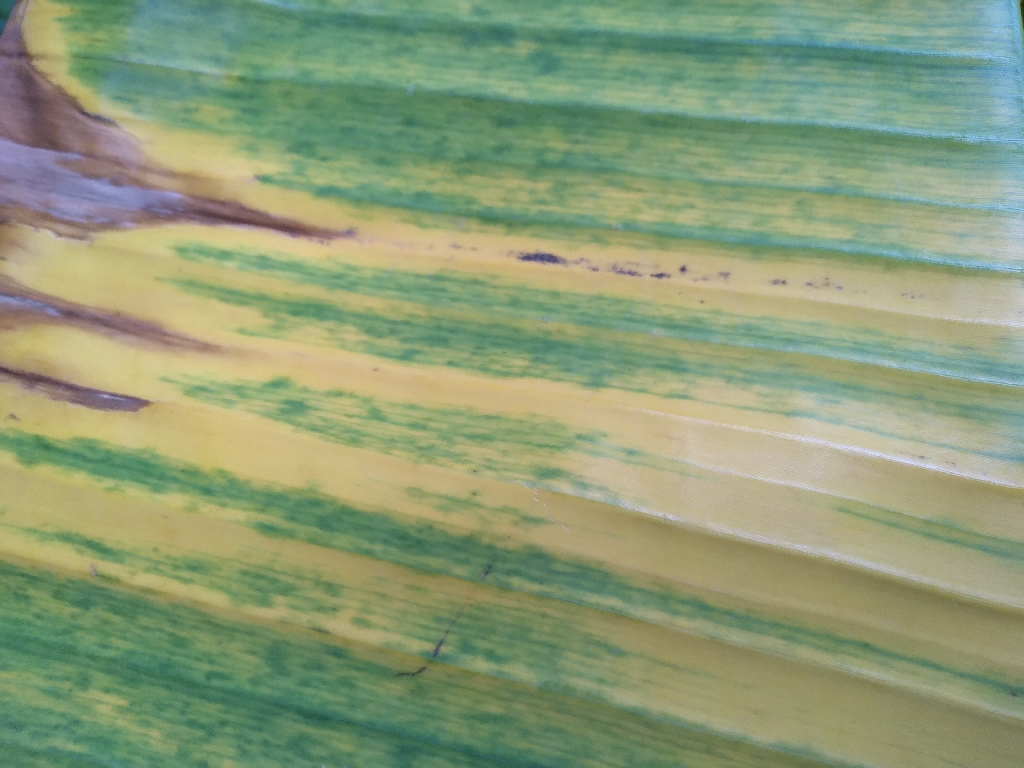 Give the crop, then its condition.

banana, fusarium wilt race 1
